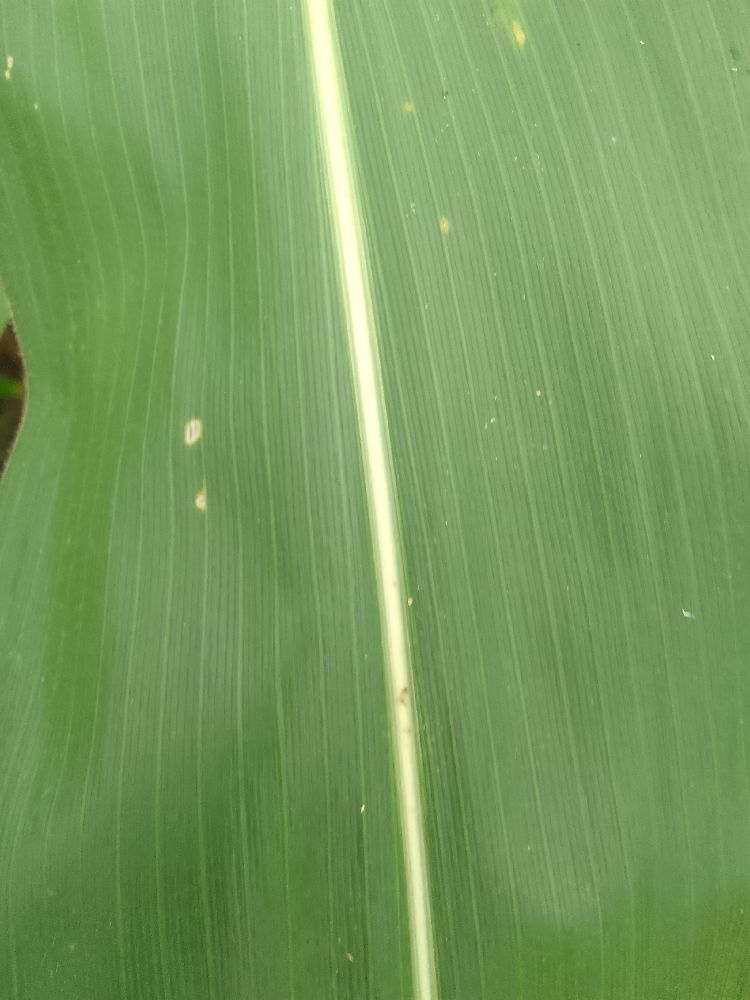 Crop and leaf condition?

maize, healthy
